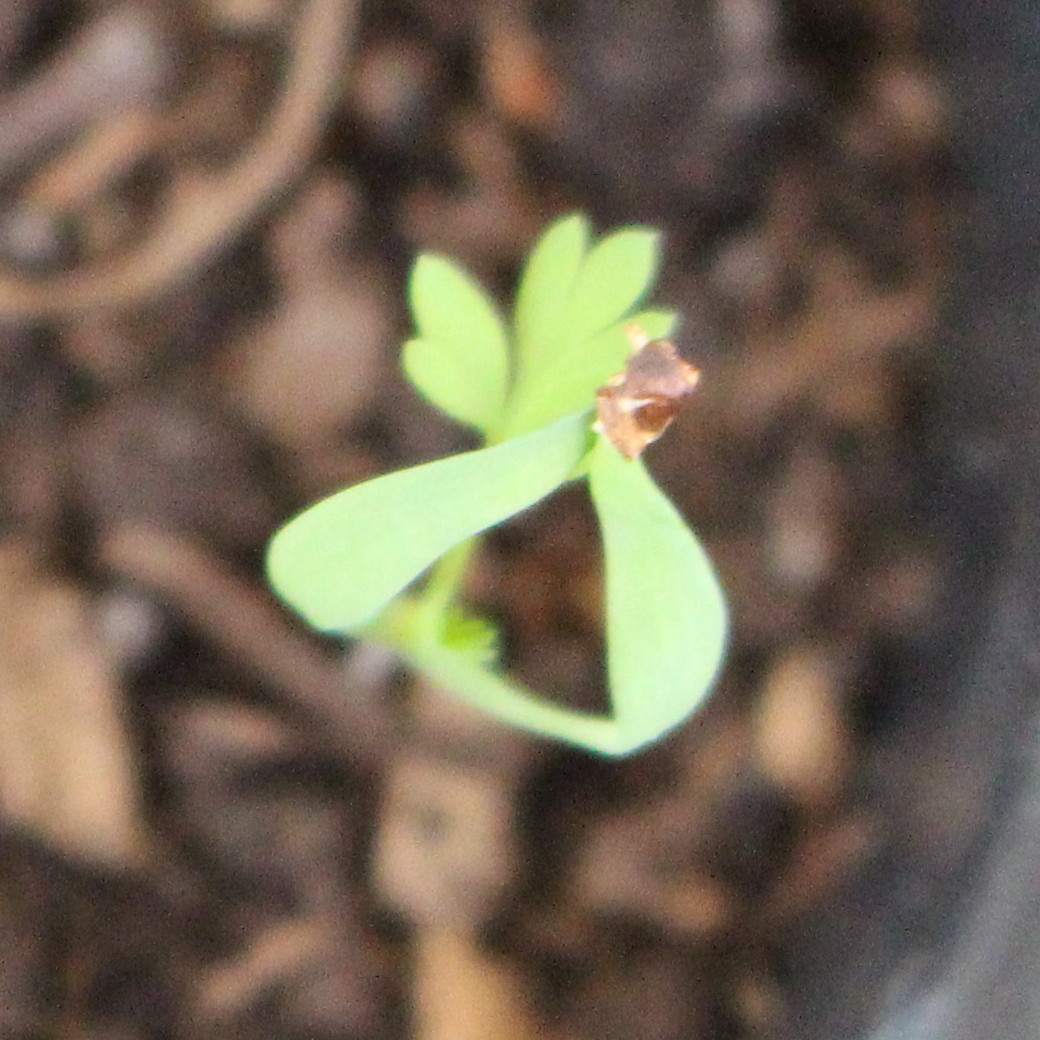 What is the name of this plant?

Fumaria officinalis
